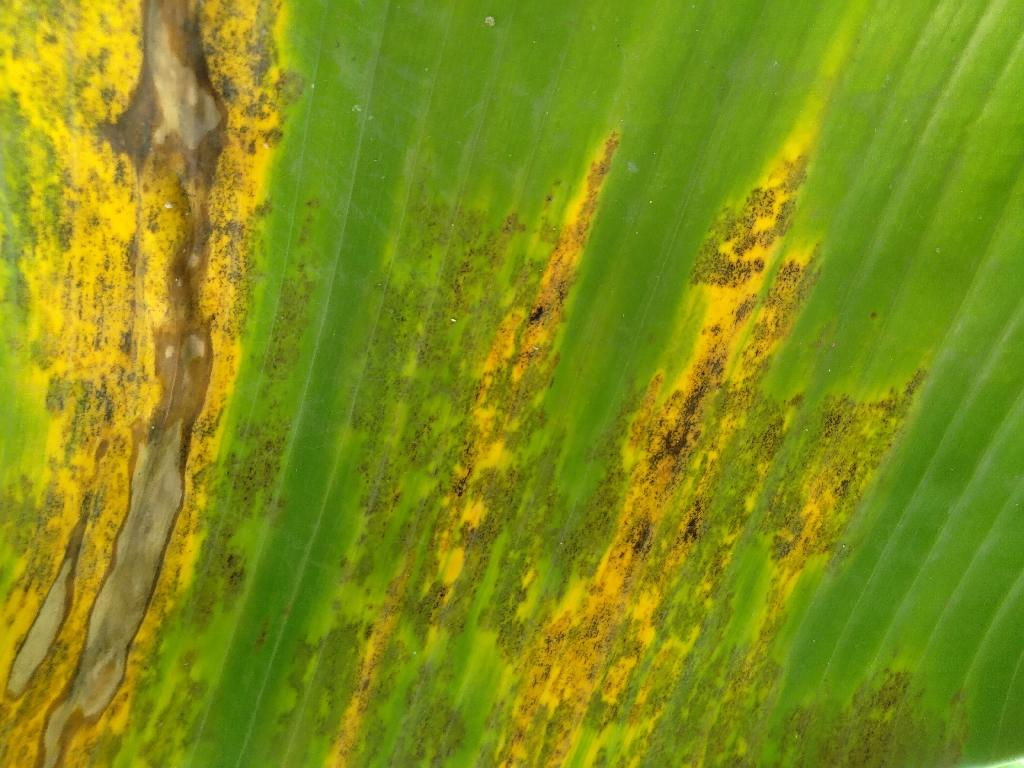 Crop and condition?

banana, black sigatoka
